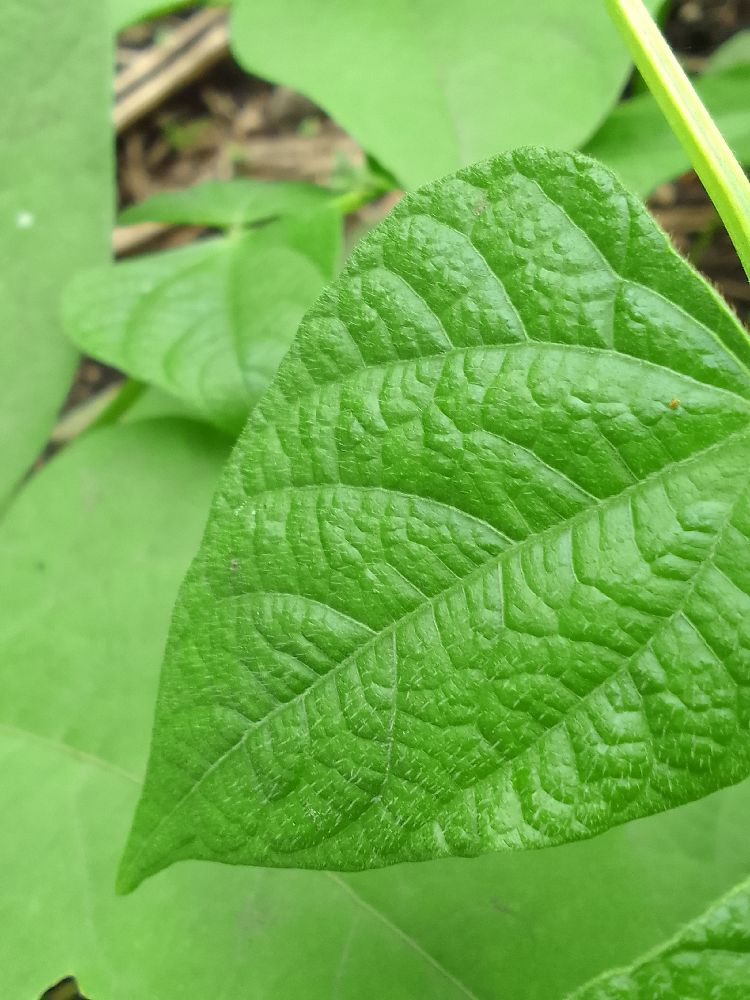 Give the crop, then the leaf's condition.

common bean, healthy
